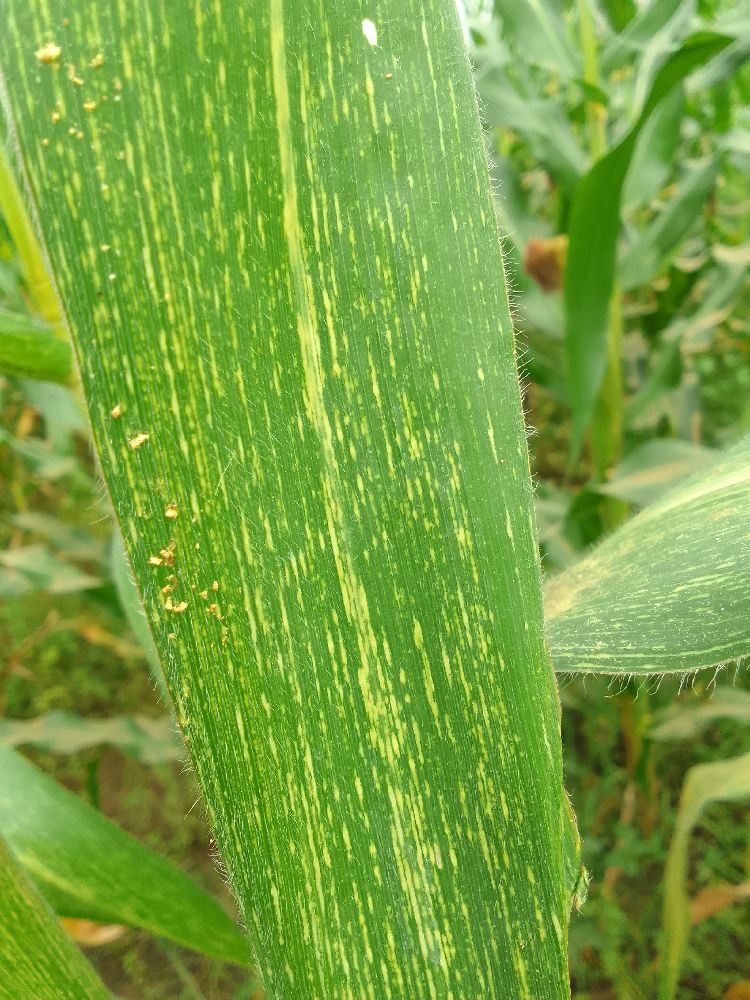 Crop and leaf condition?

maize, maize streak virus
